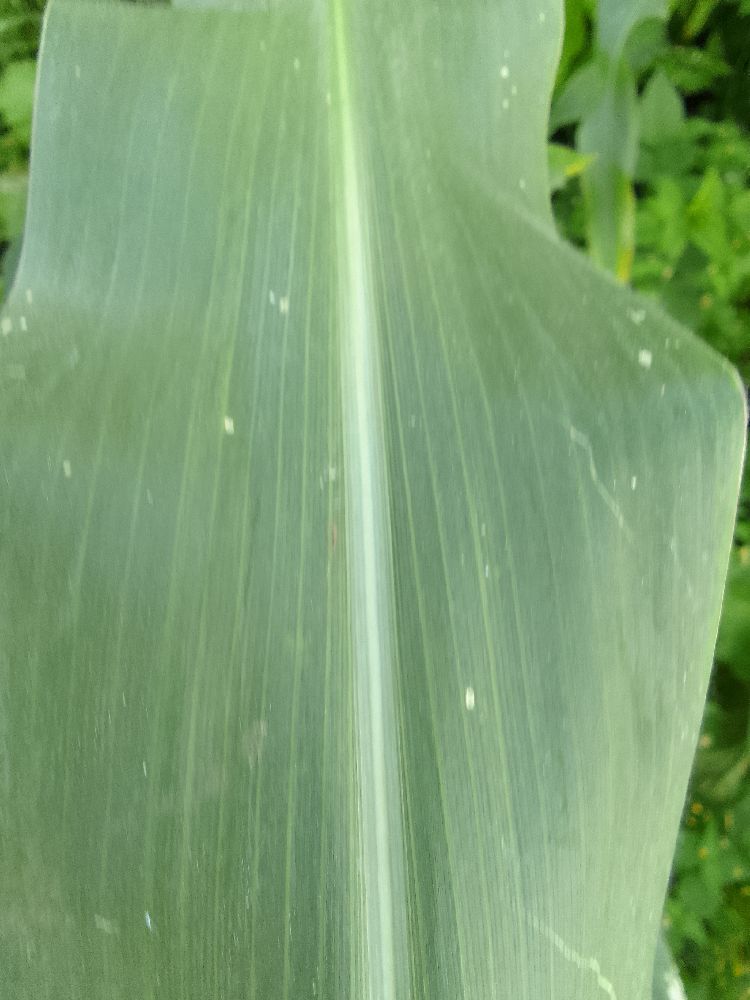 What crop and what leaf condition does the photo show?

maize, healthy
